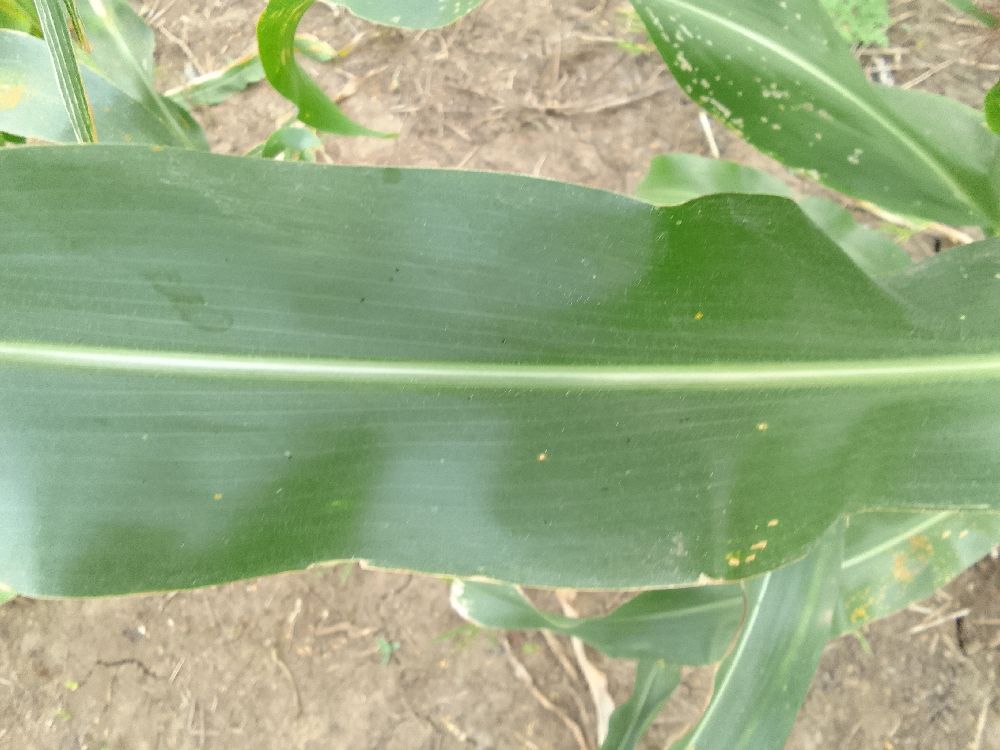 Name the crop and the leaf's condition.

maize, healthy
